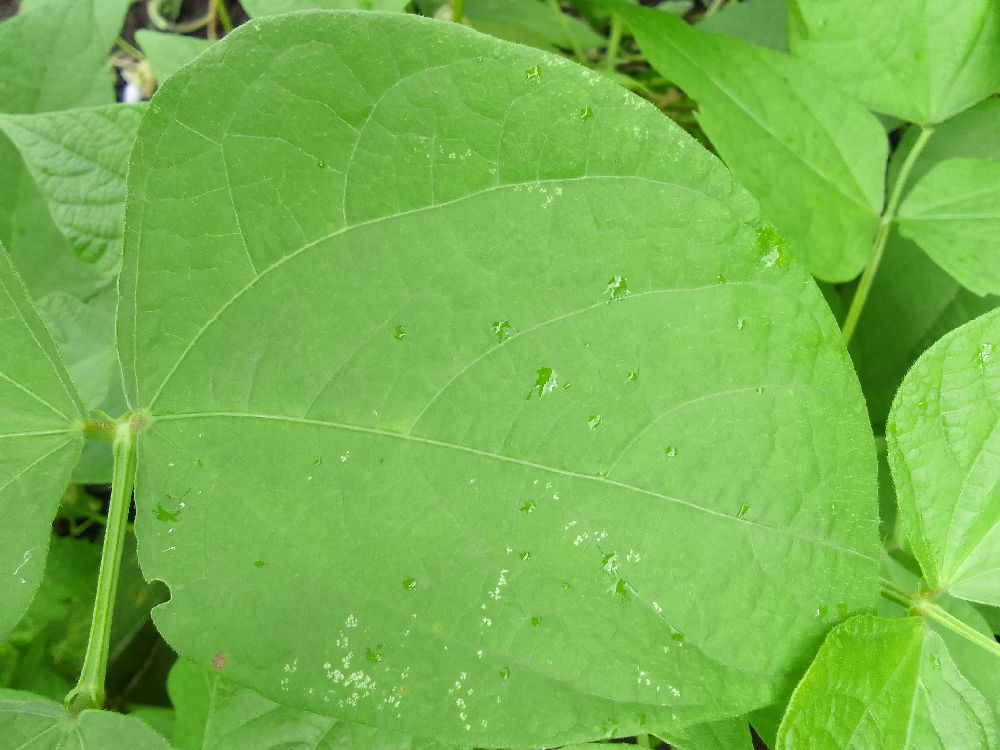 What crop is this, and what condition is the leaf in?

common bean, healthy
